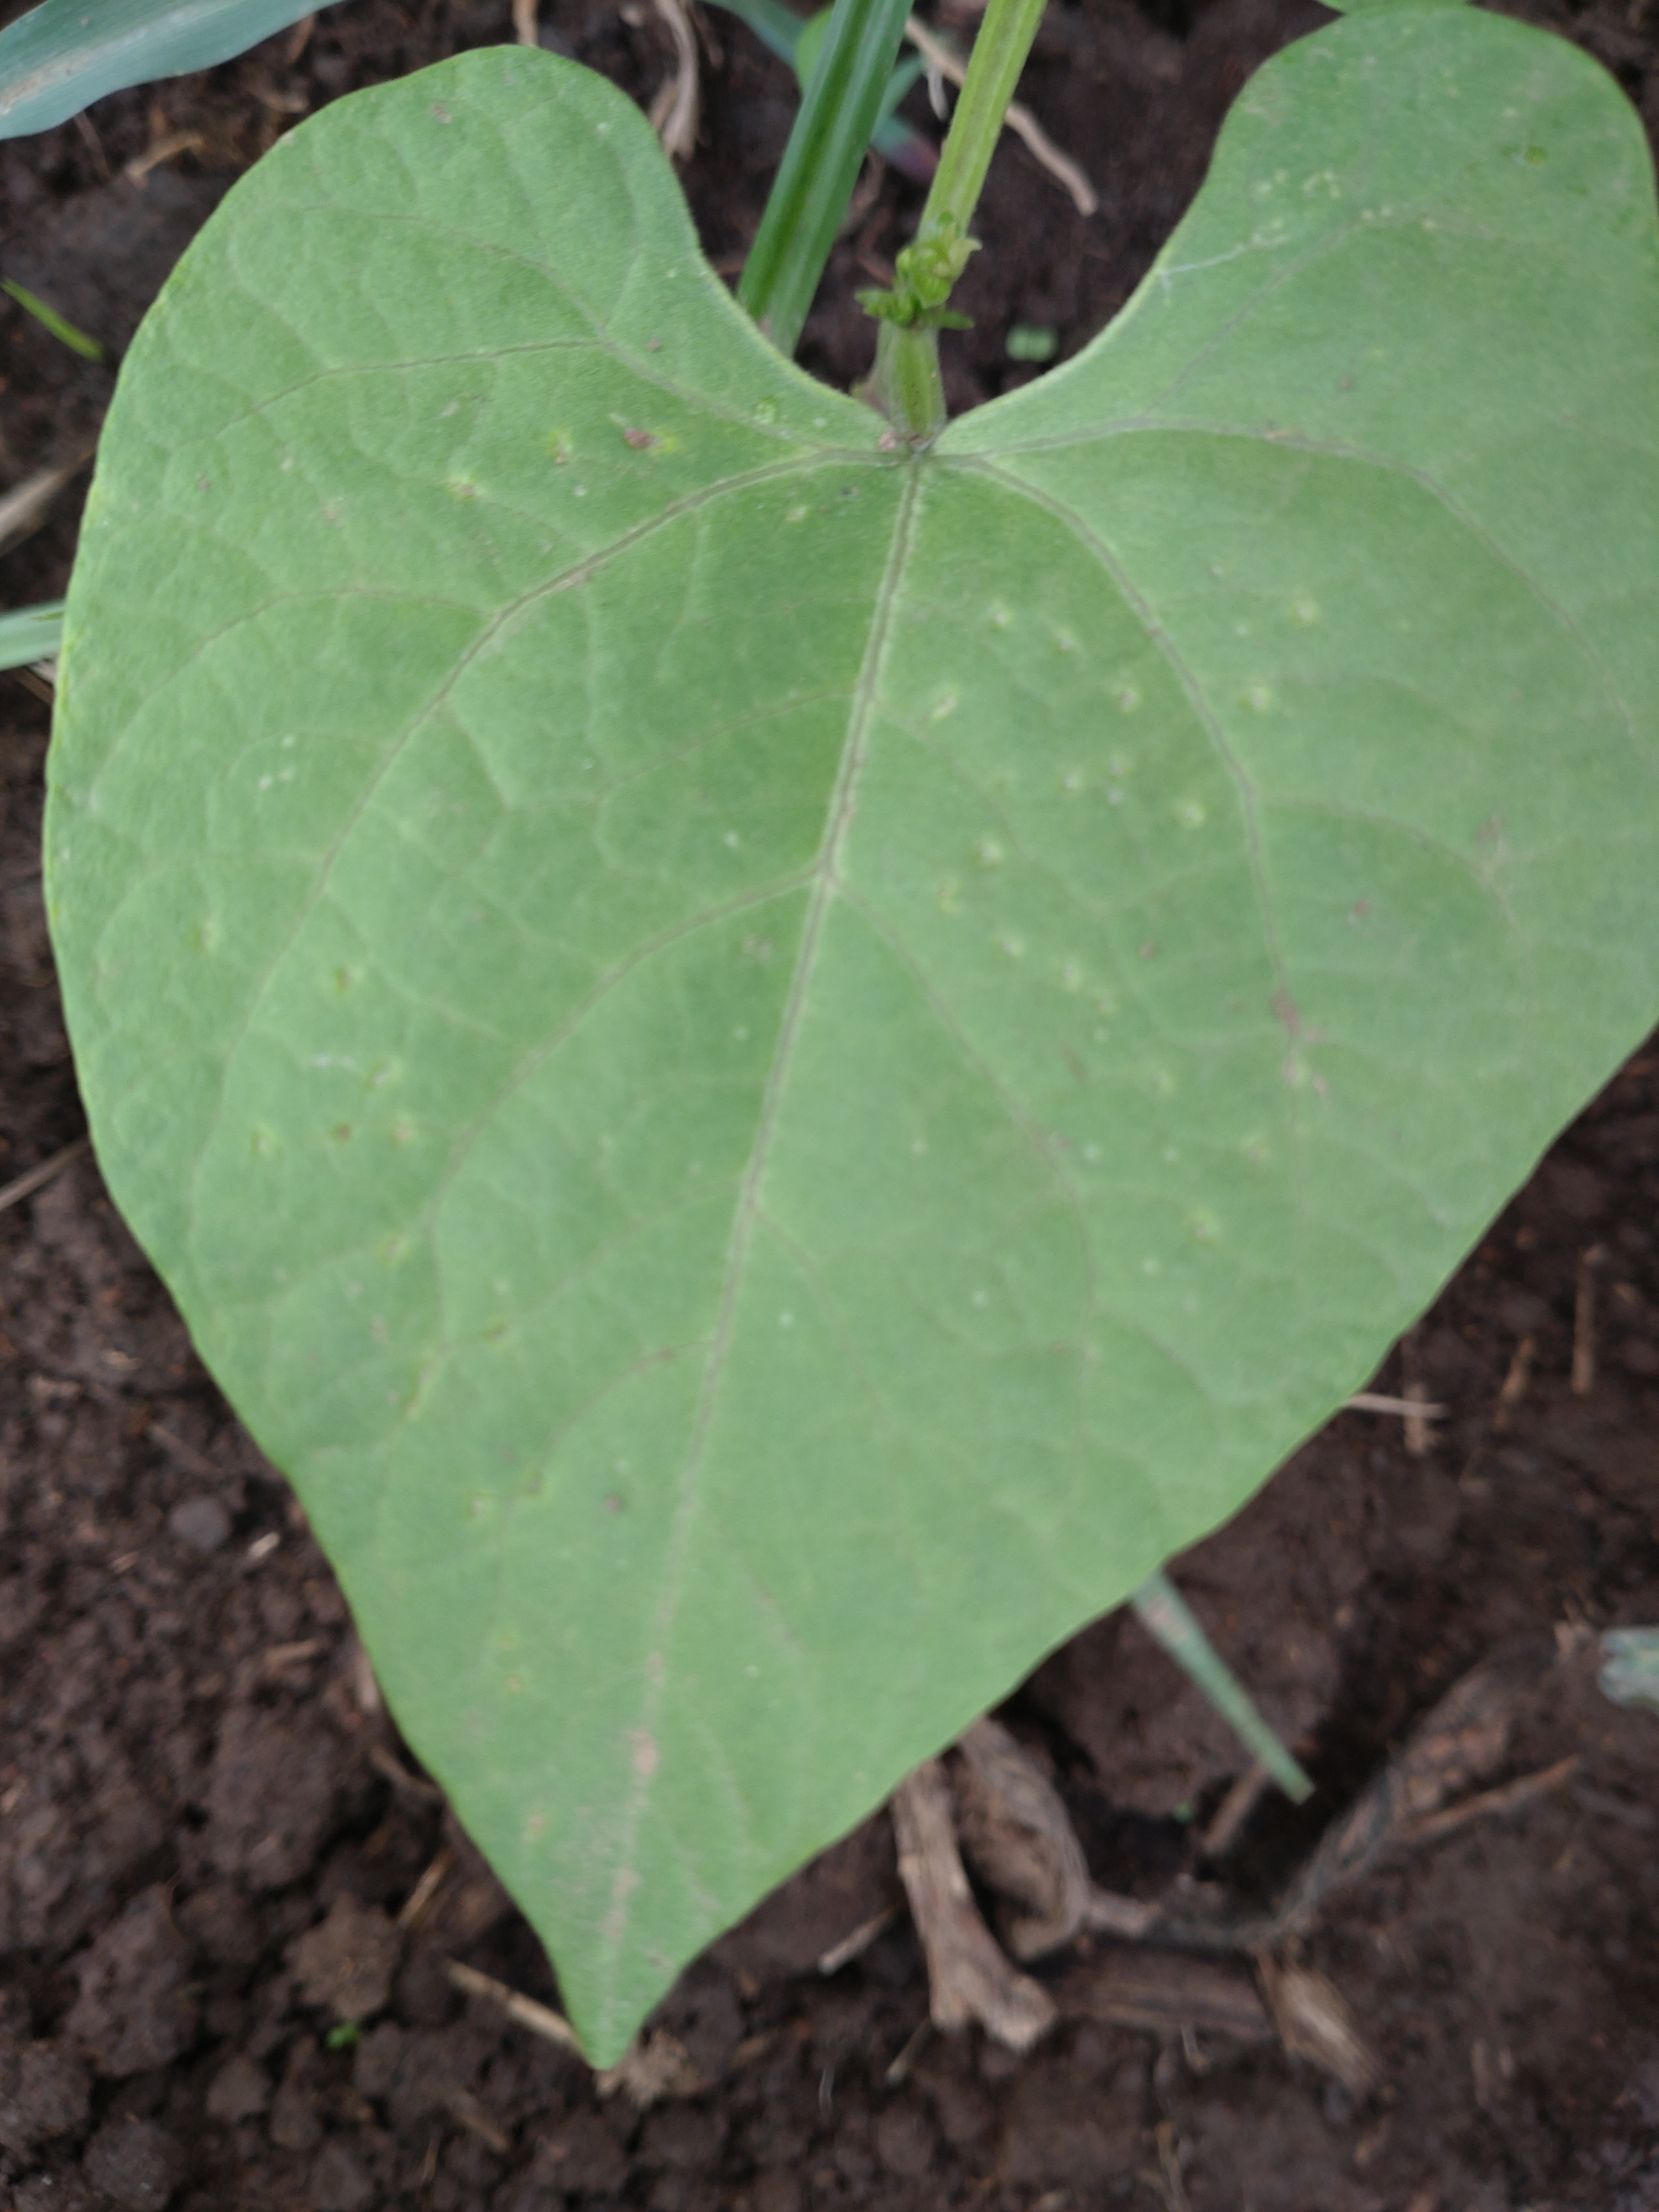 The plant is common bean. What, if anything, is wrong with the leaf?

healthy
